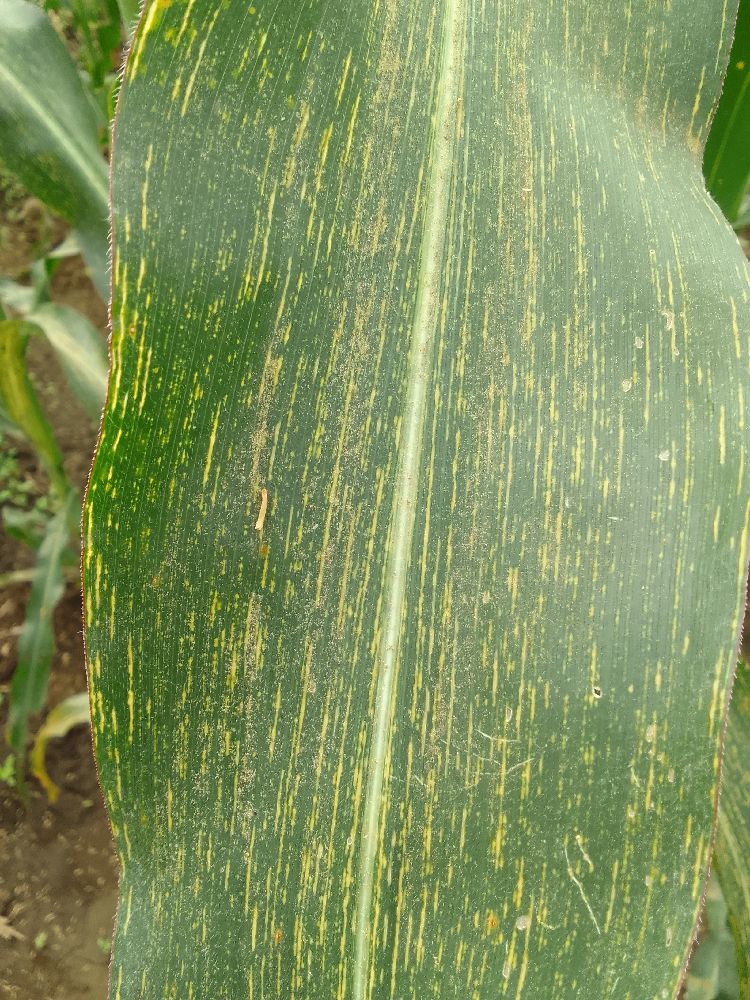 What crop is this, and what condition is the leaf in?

maize, maize streak virus
